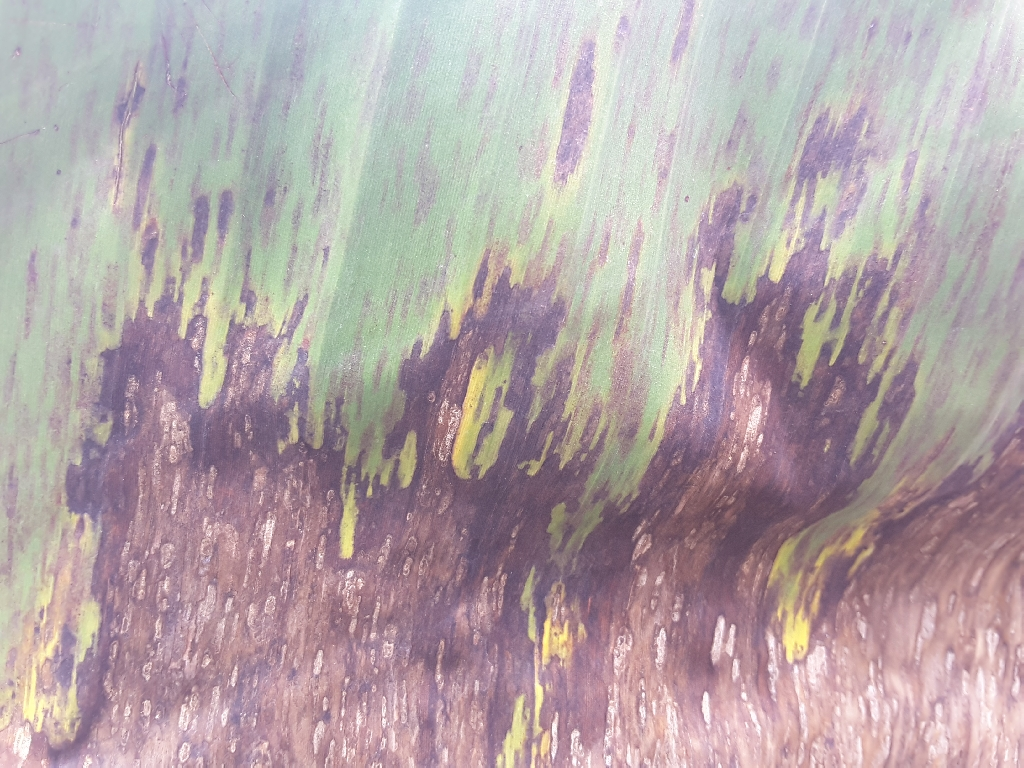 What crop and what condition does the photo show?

banana, black sigatoka
